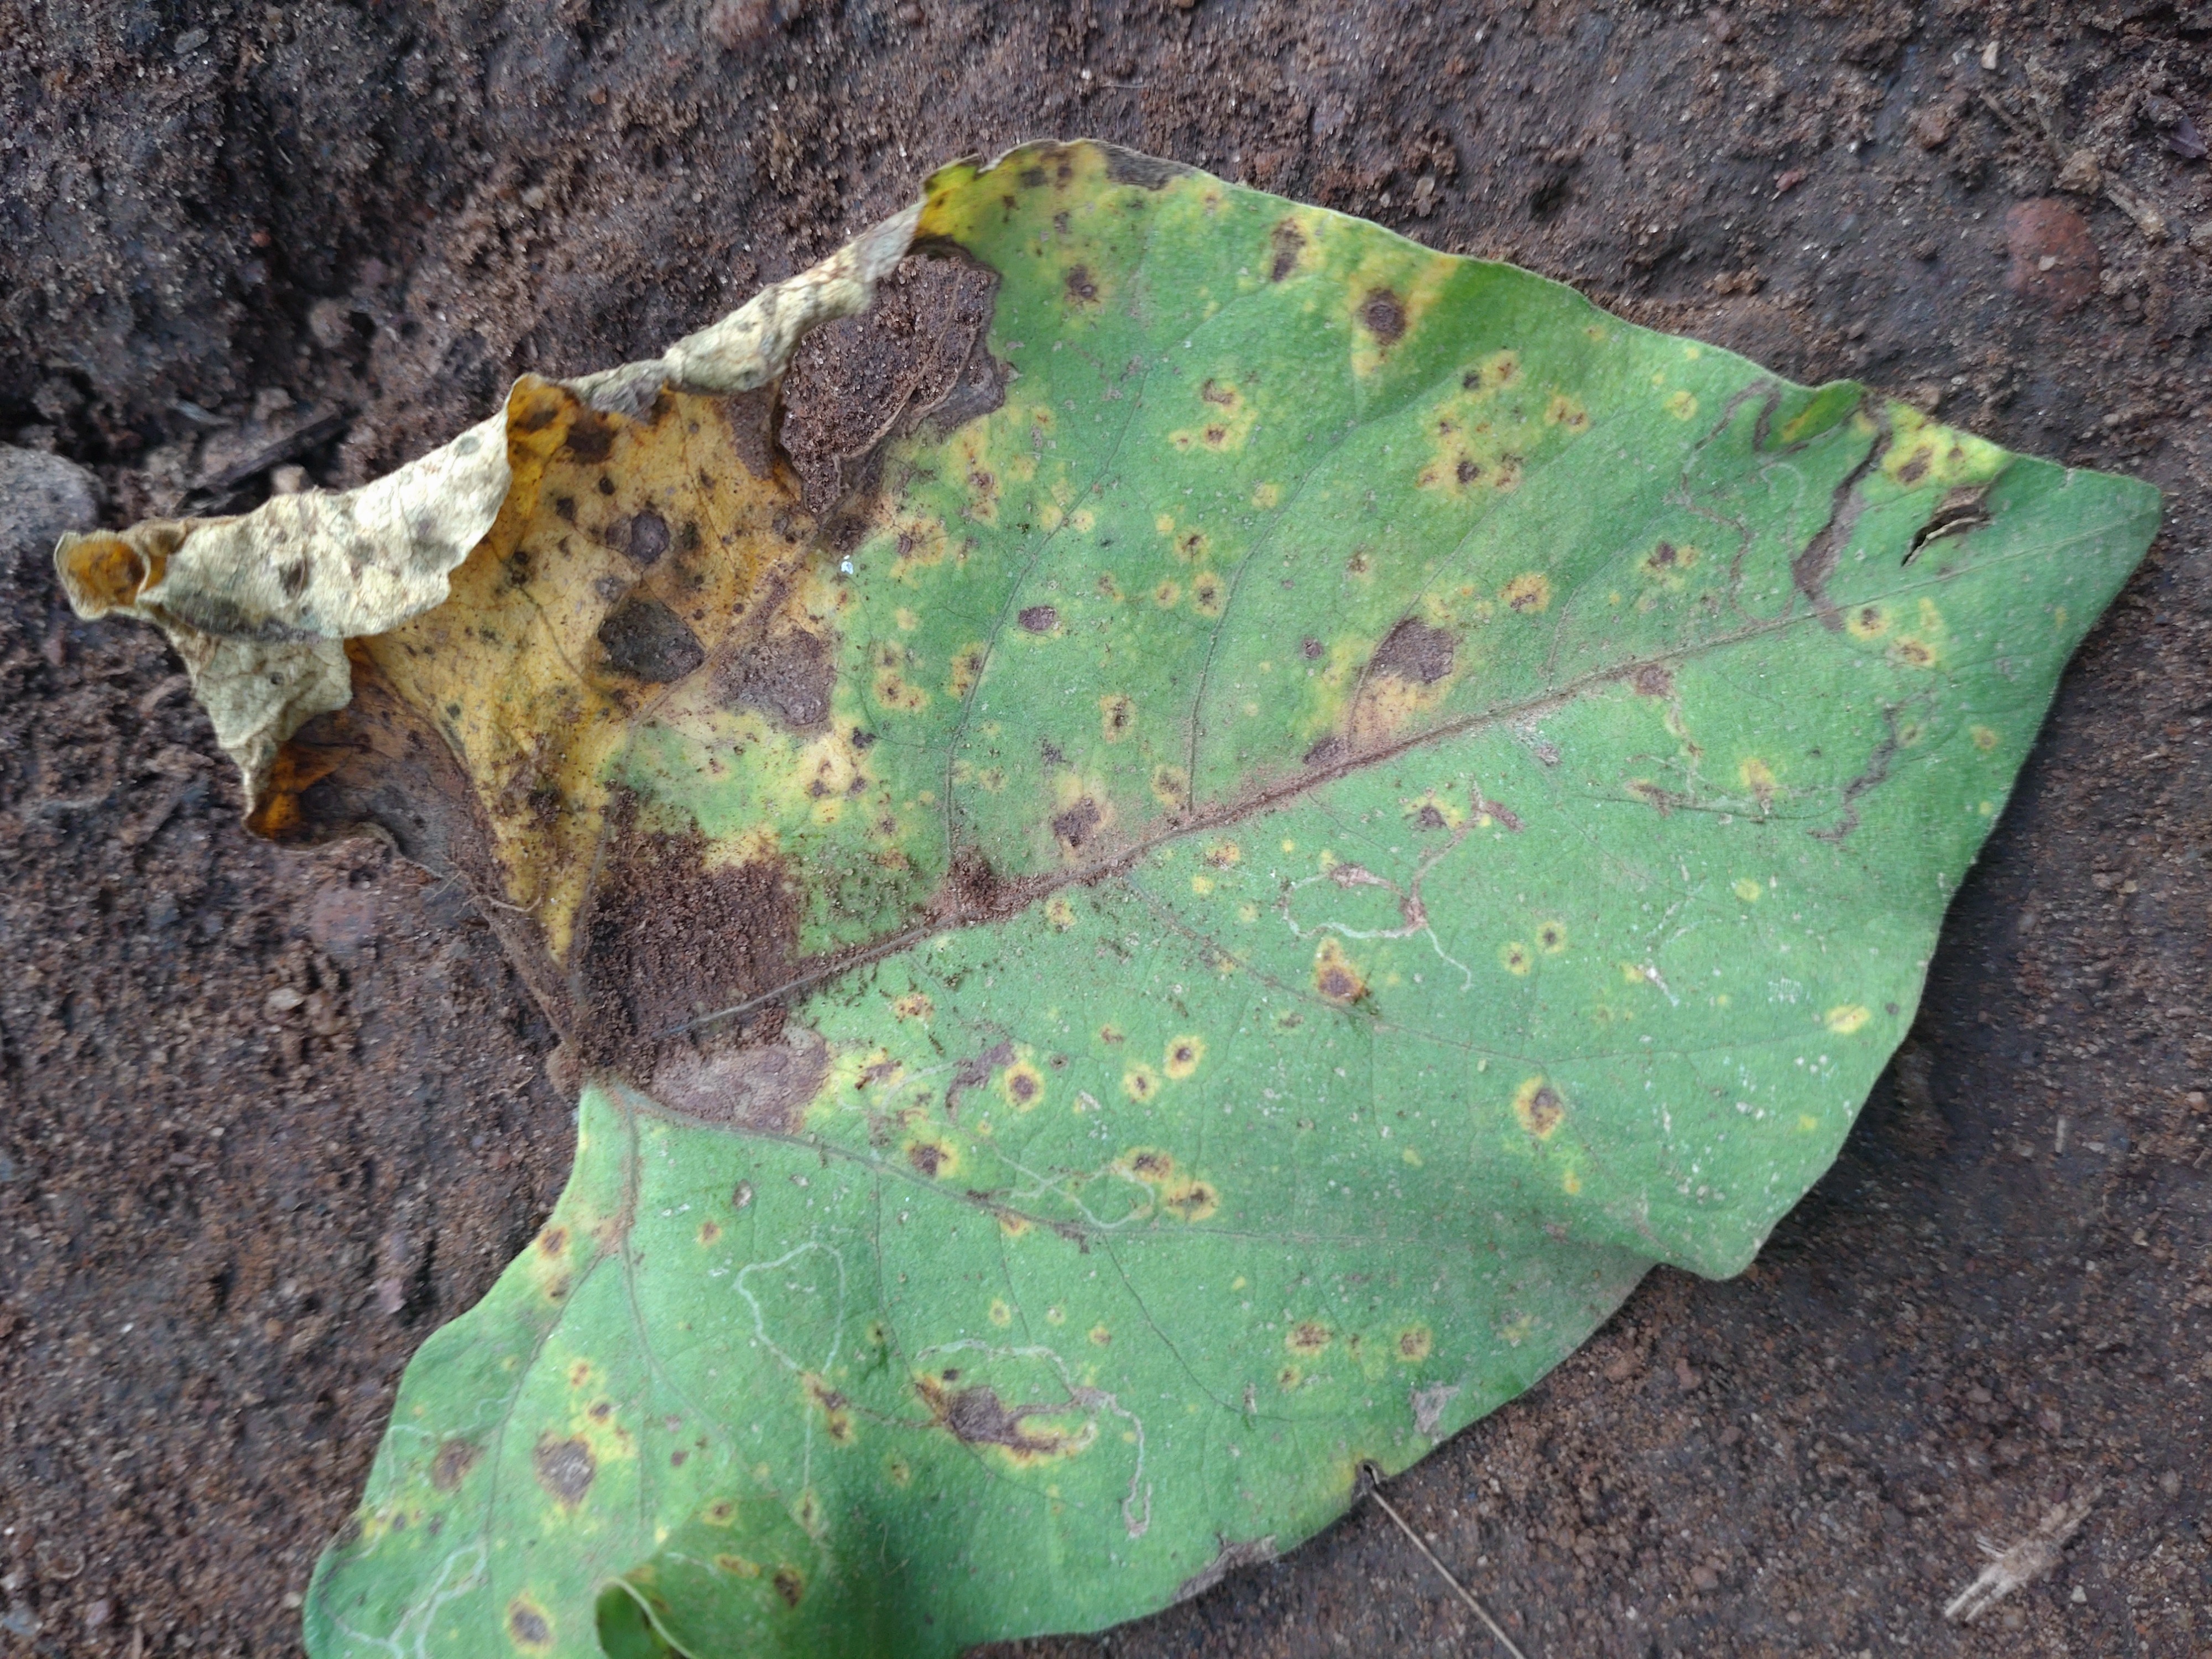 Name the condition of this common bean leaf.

rust
